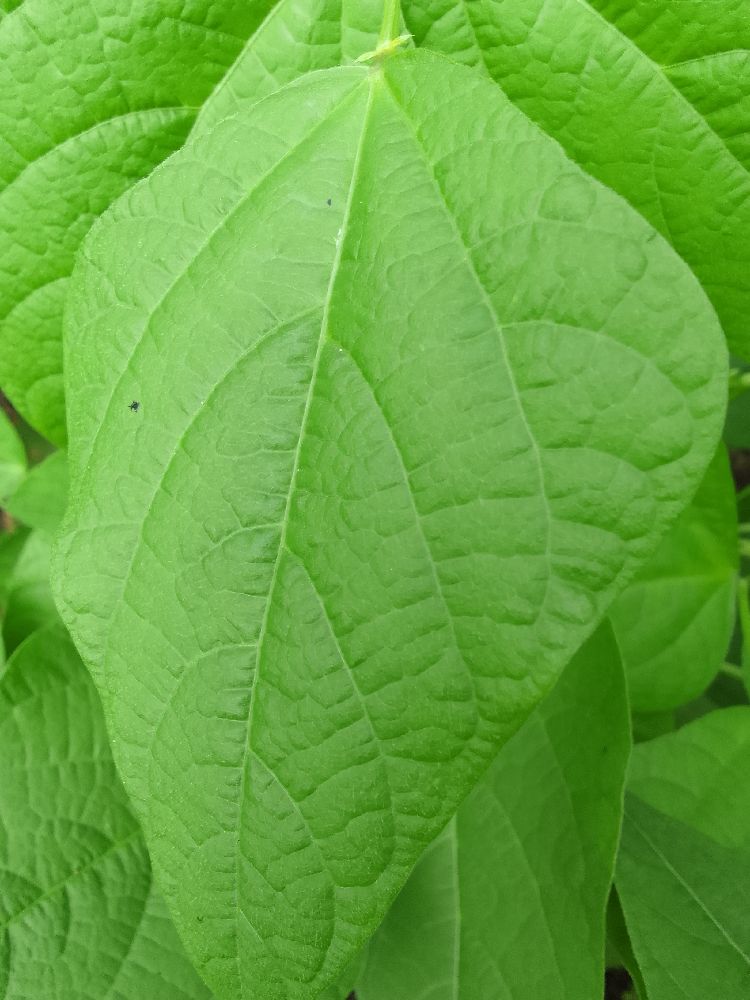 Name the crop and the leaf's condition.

common bean, healthy
